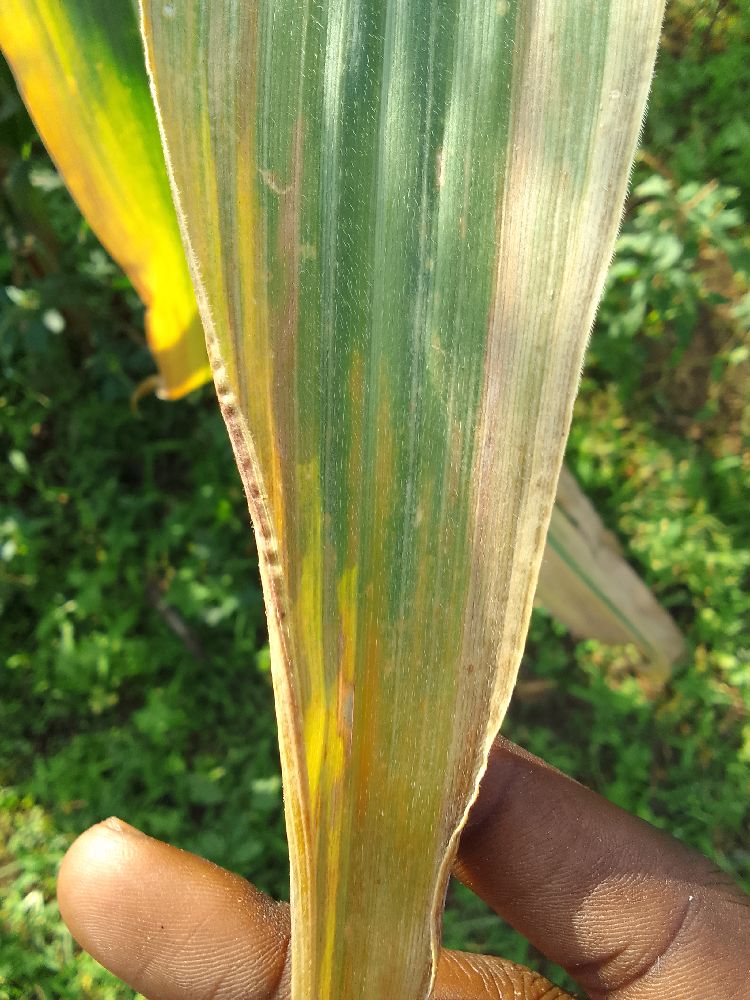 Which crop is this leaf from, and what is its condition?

maize, maize lethal necrosis
